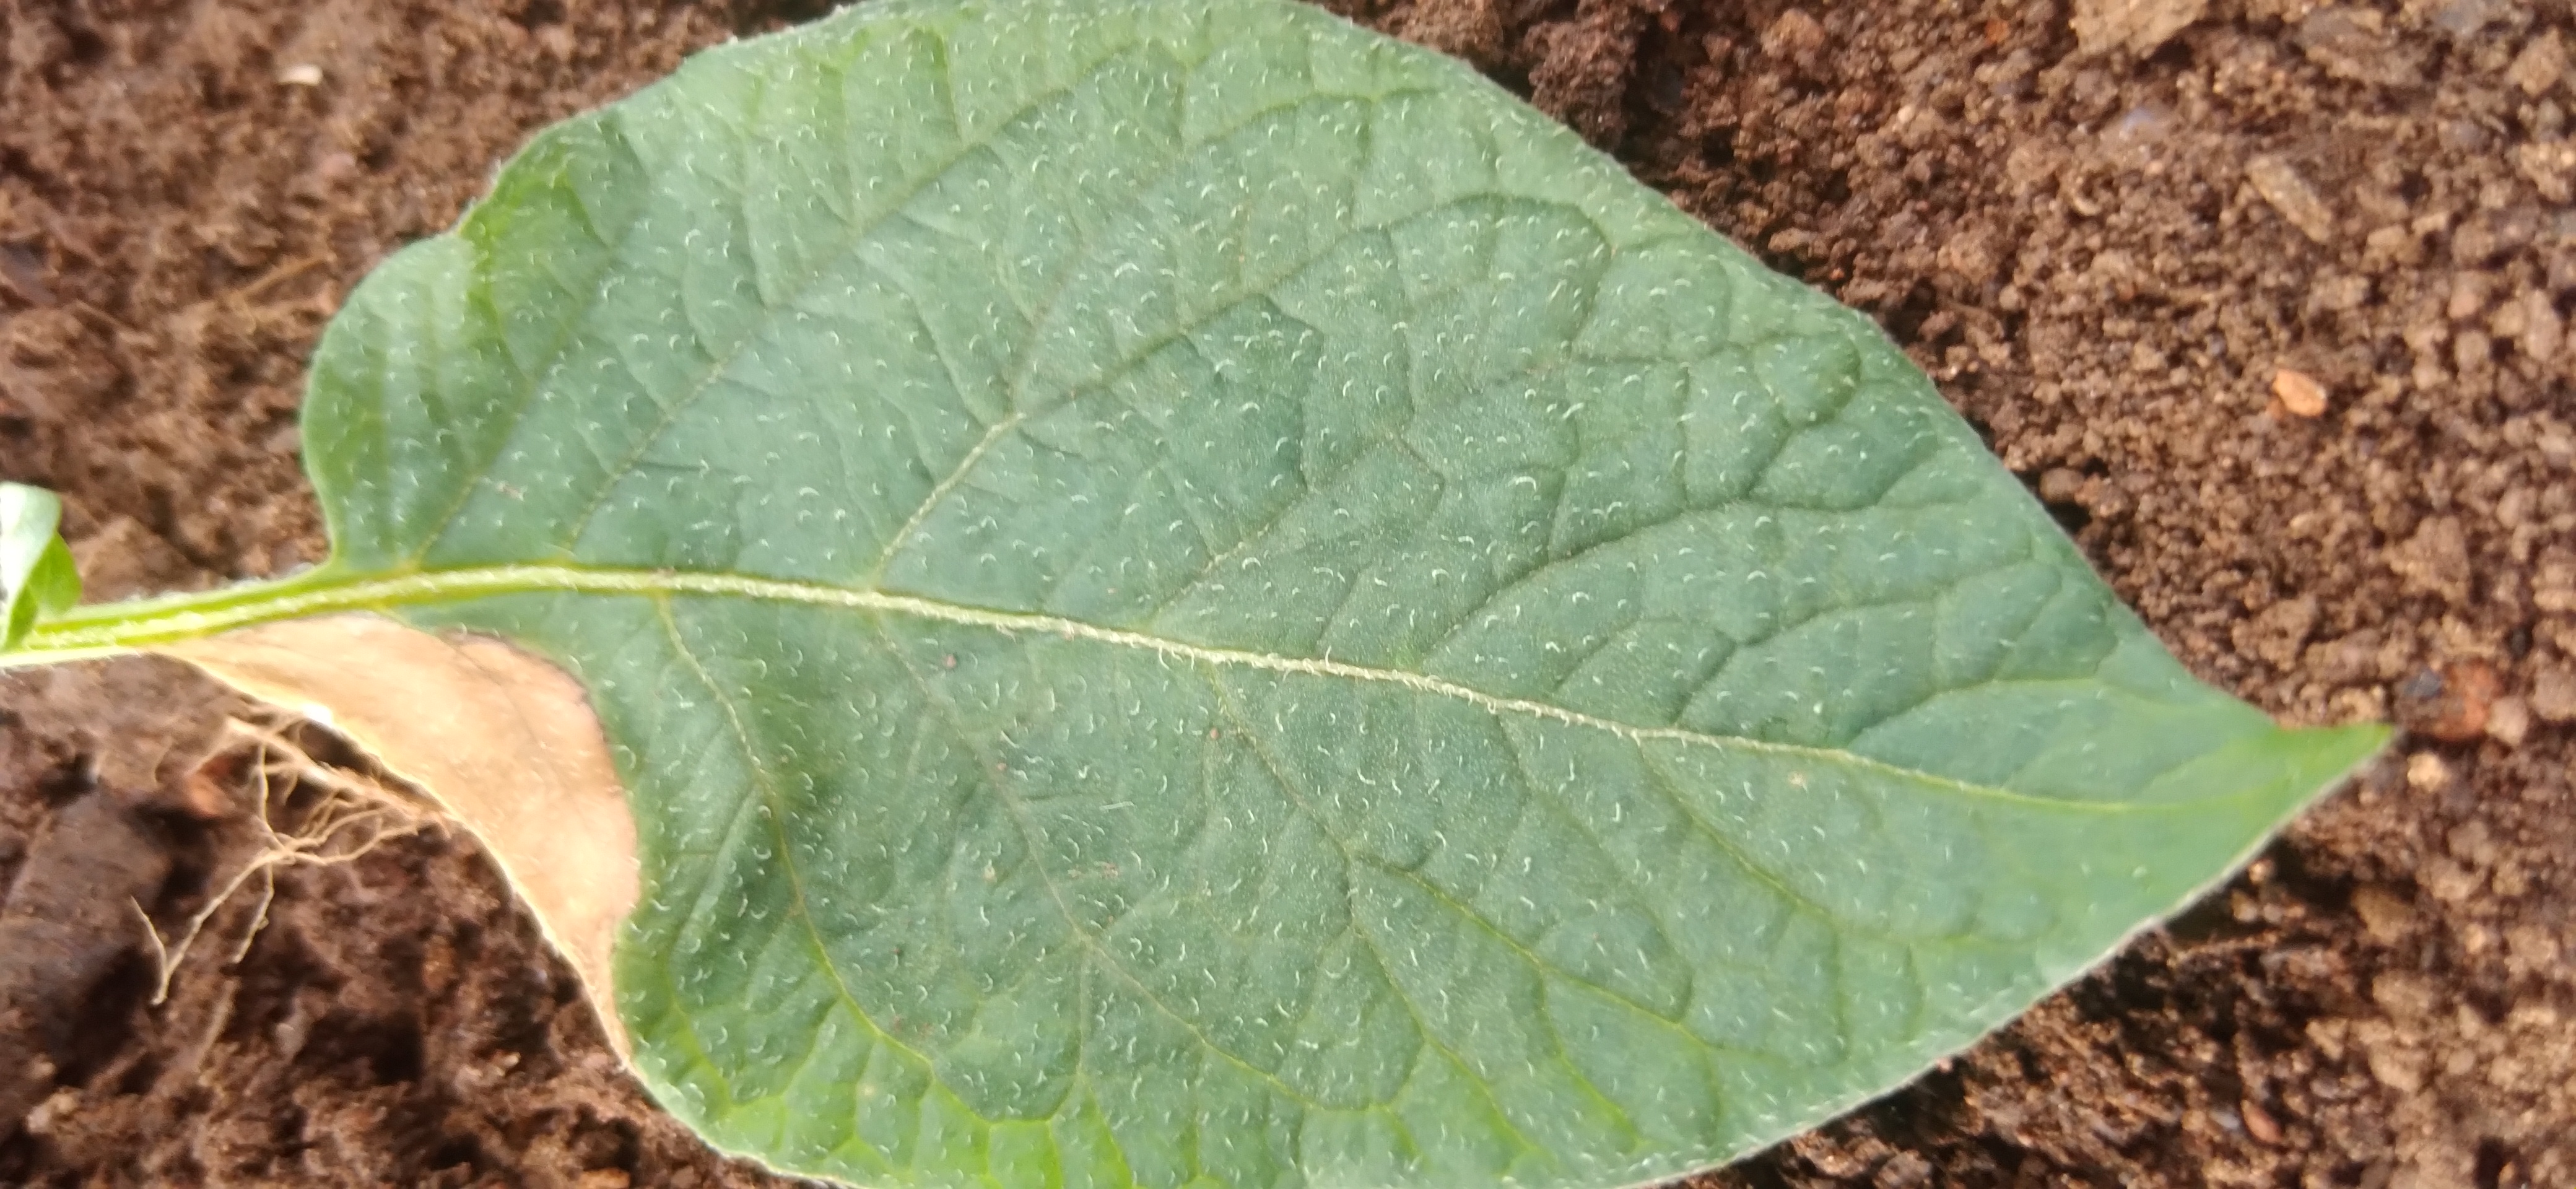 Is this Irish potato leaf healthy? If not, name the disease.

early blight
